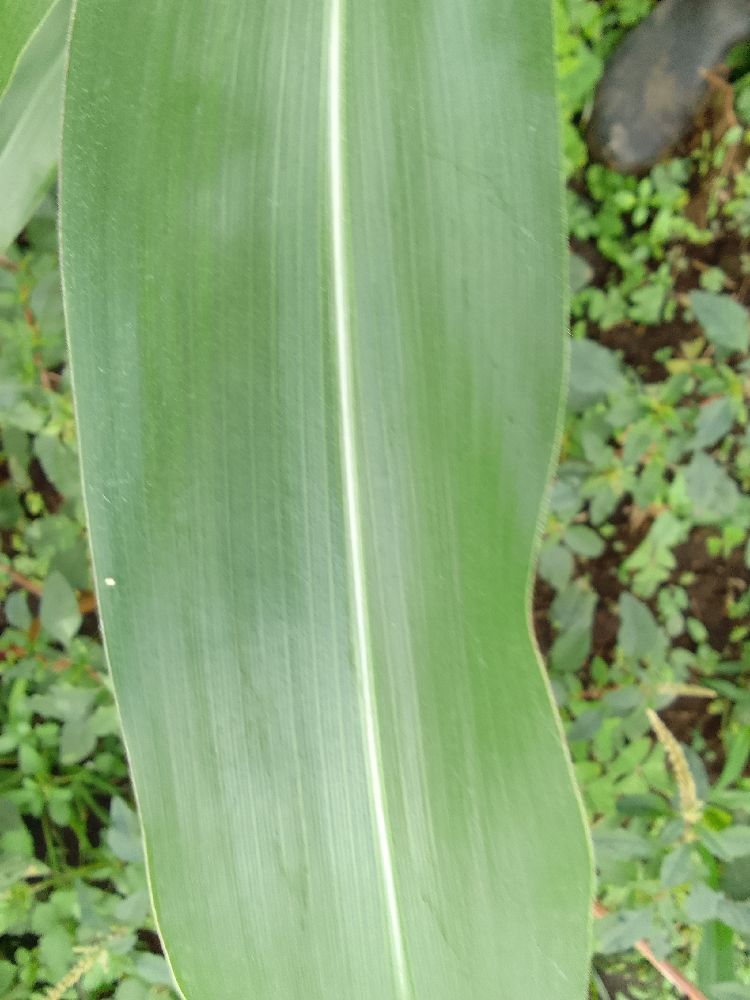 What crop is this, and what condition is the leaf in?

maize, healthy
